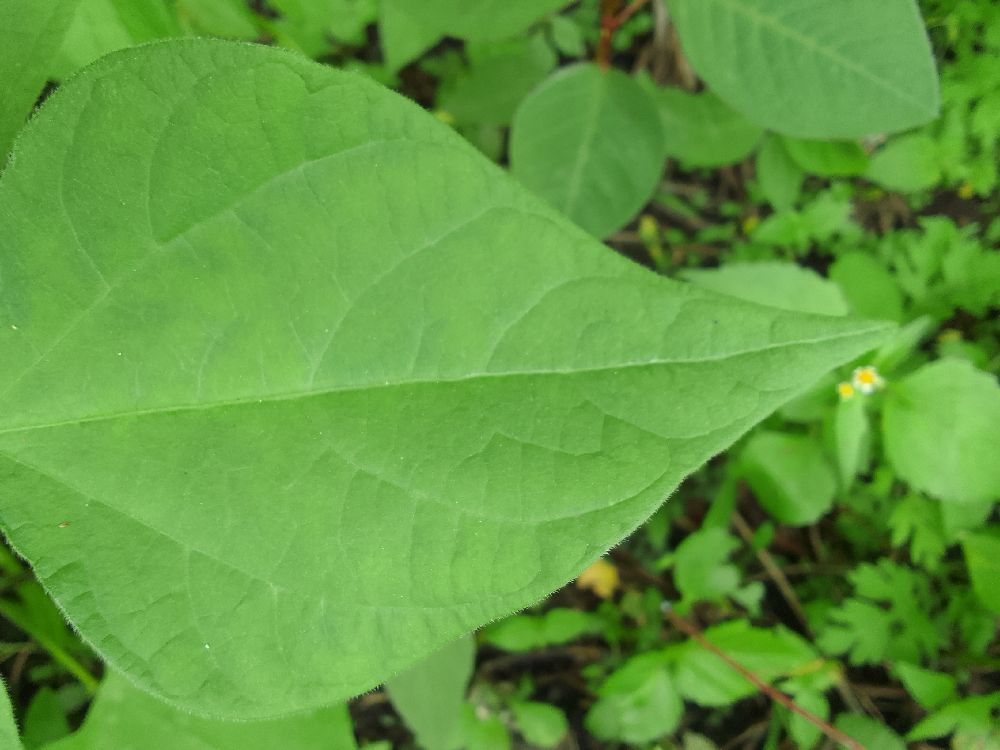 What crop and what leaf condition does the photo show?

common bean, healthy
